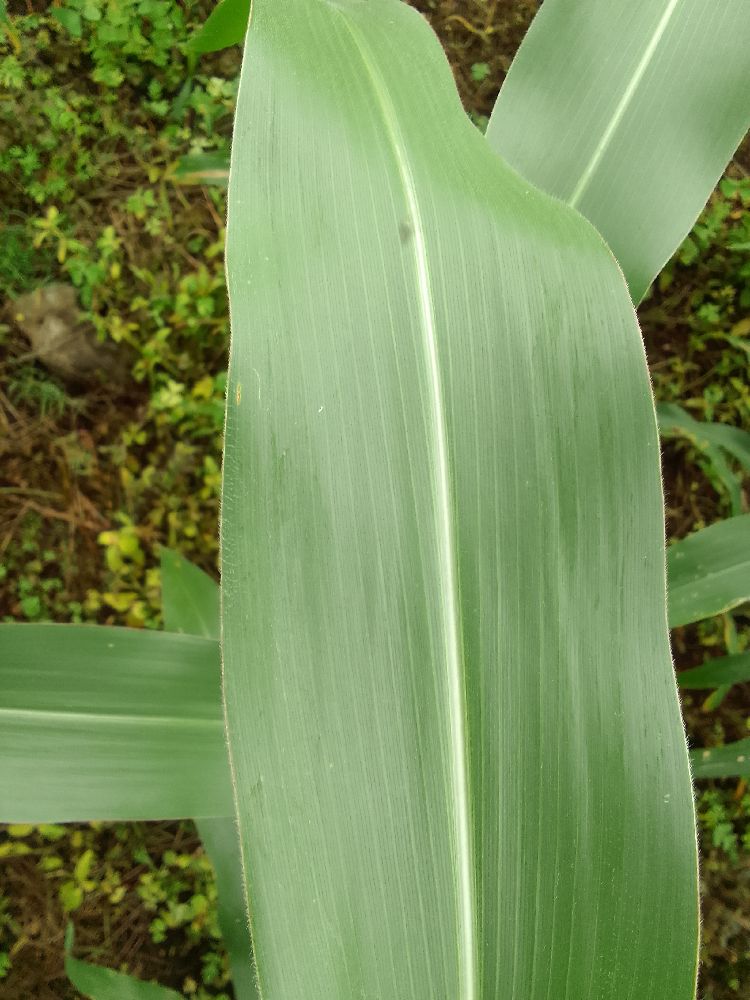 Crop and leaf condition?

maize, healthy
